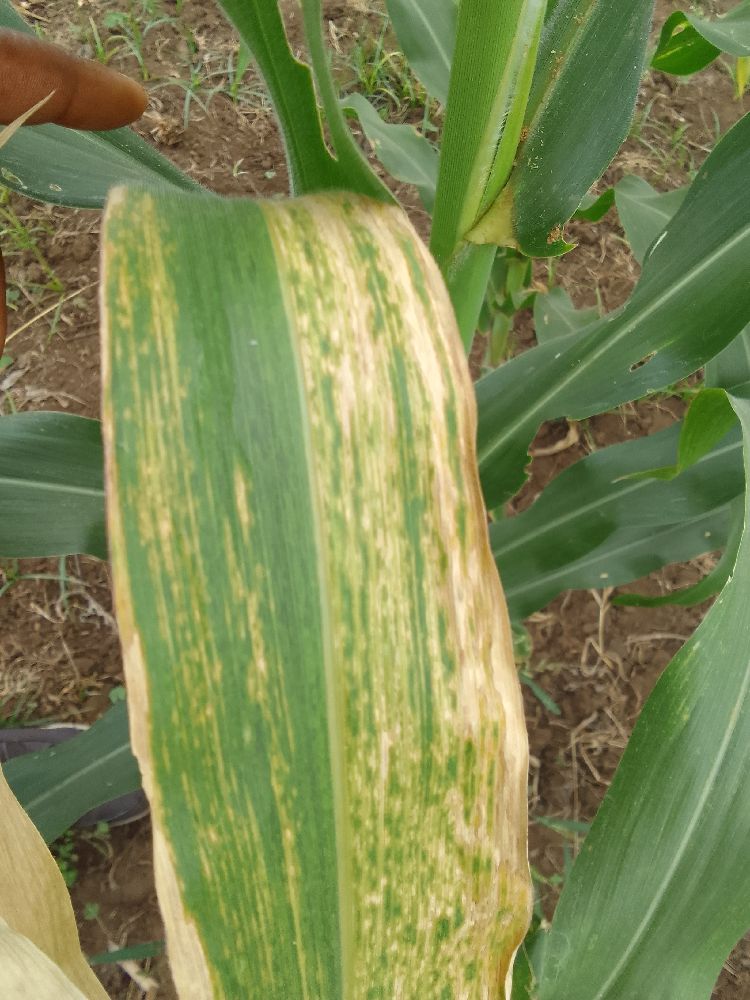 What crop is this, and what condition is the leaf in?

maize, maize lethal necrosis
